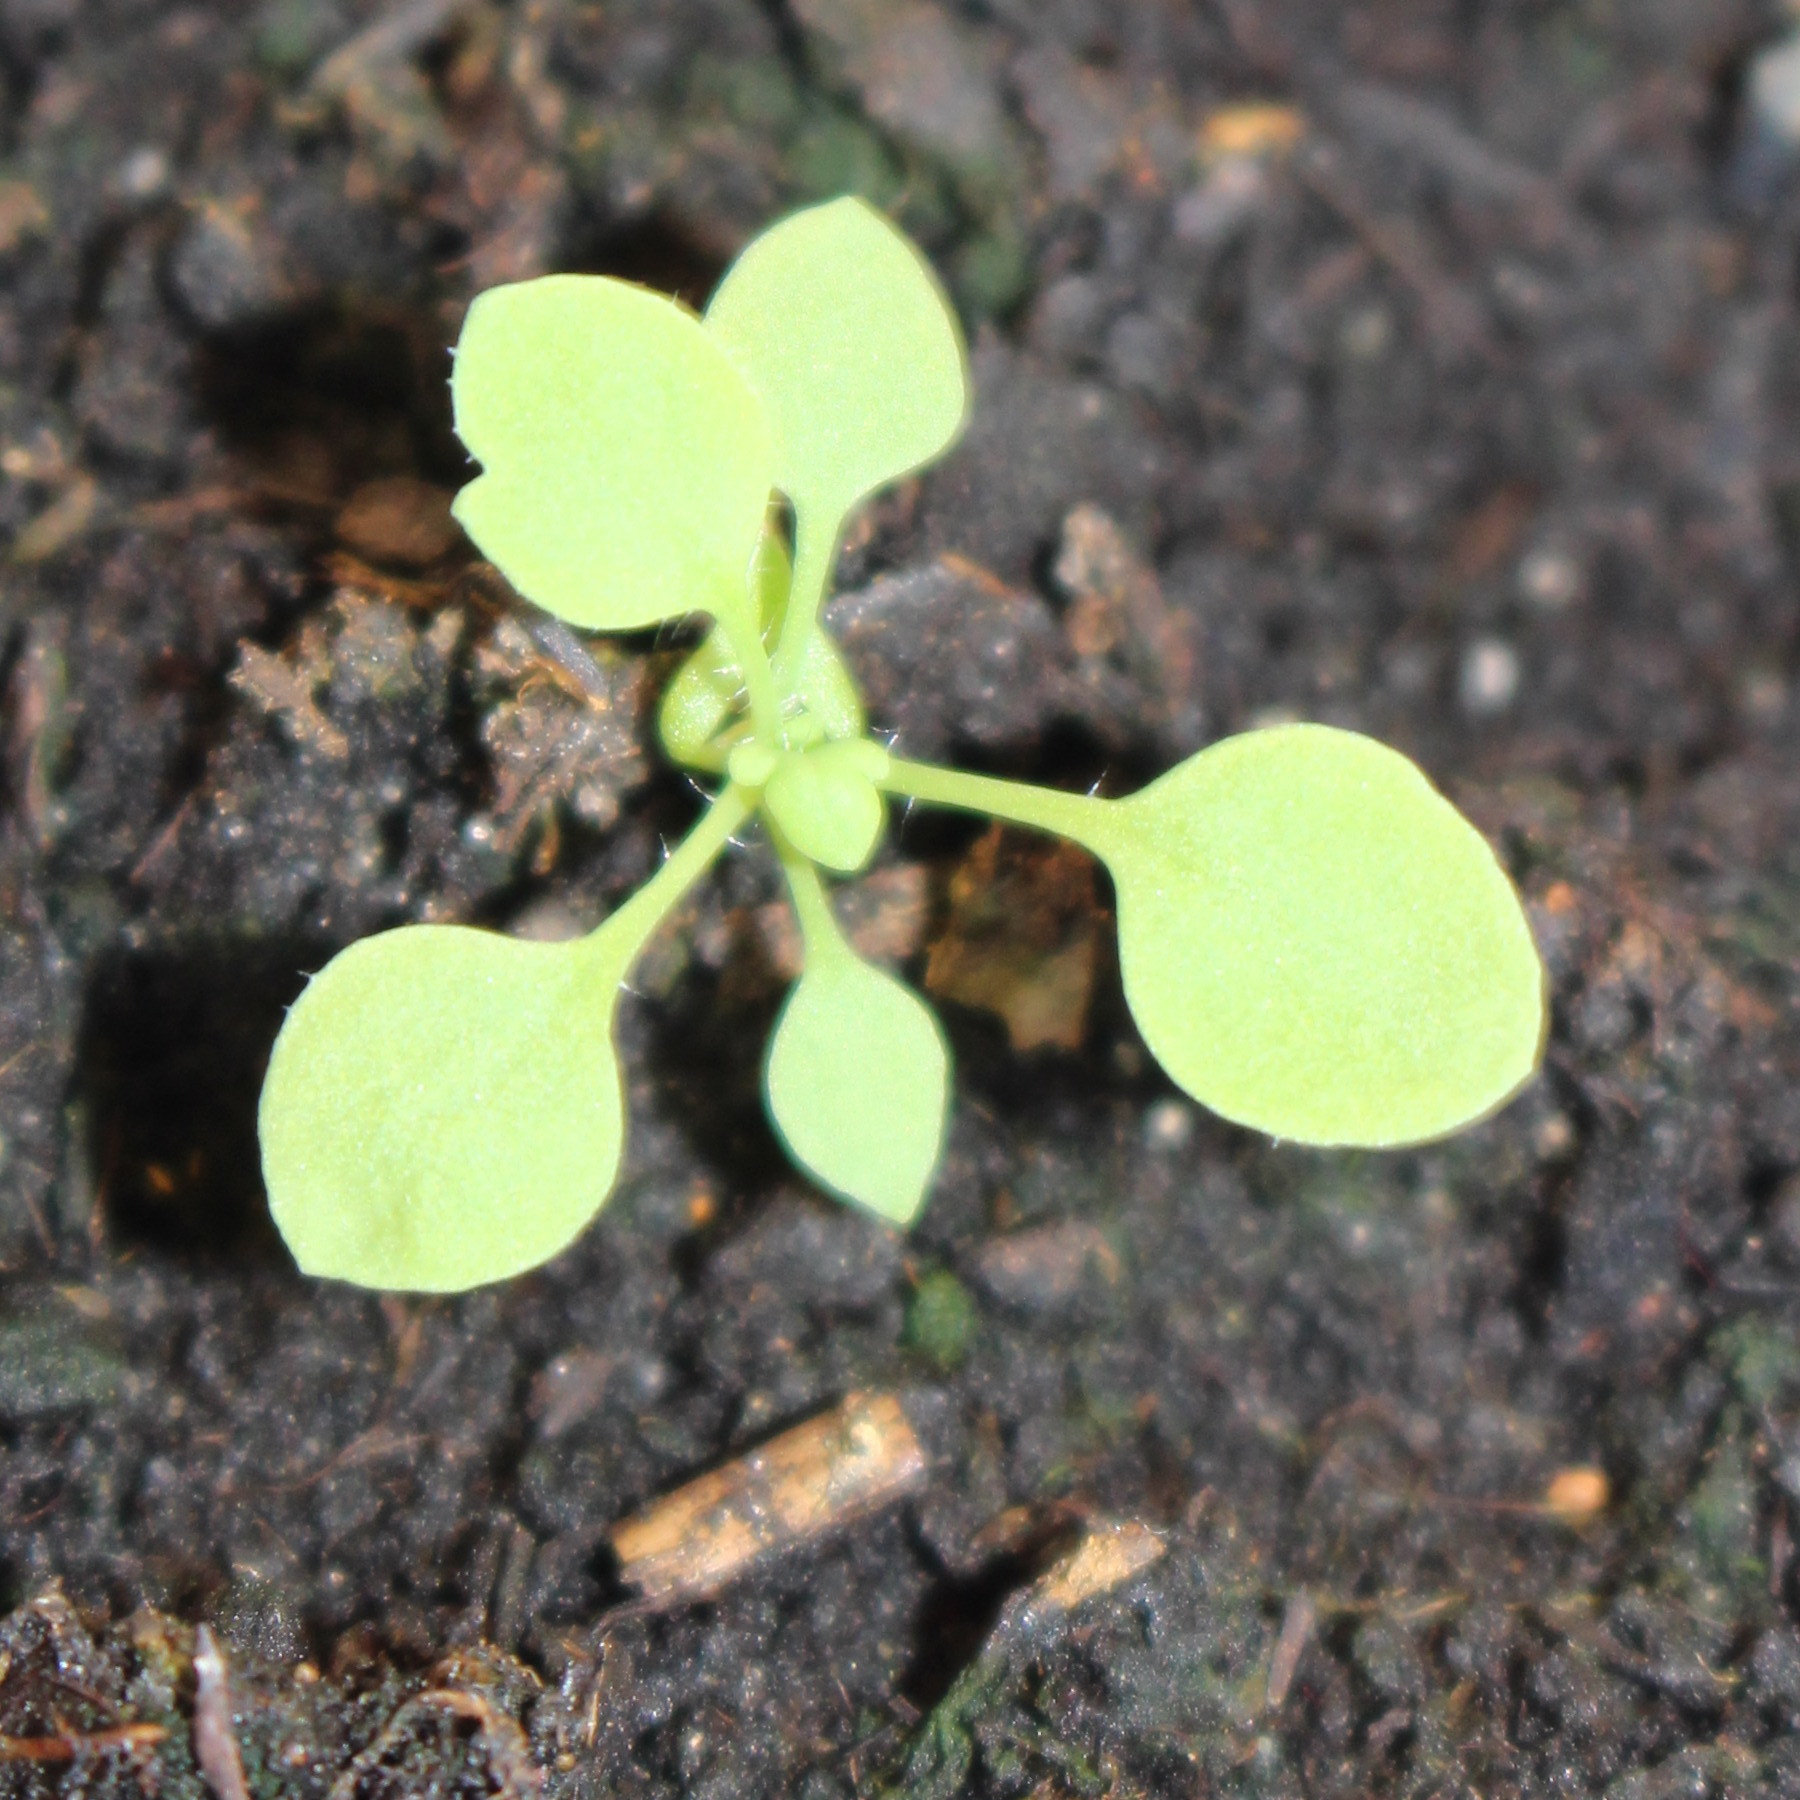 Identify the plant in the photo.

Papaver rhoeas
